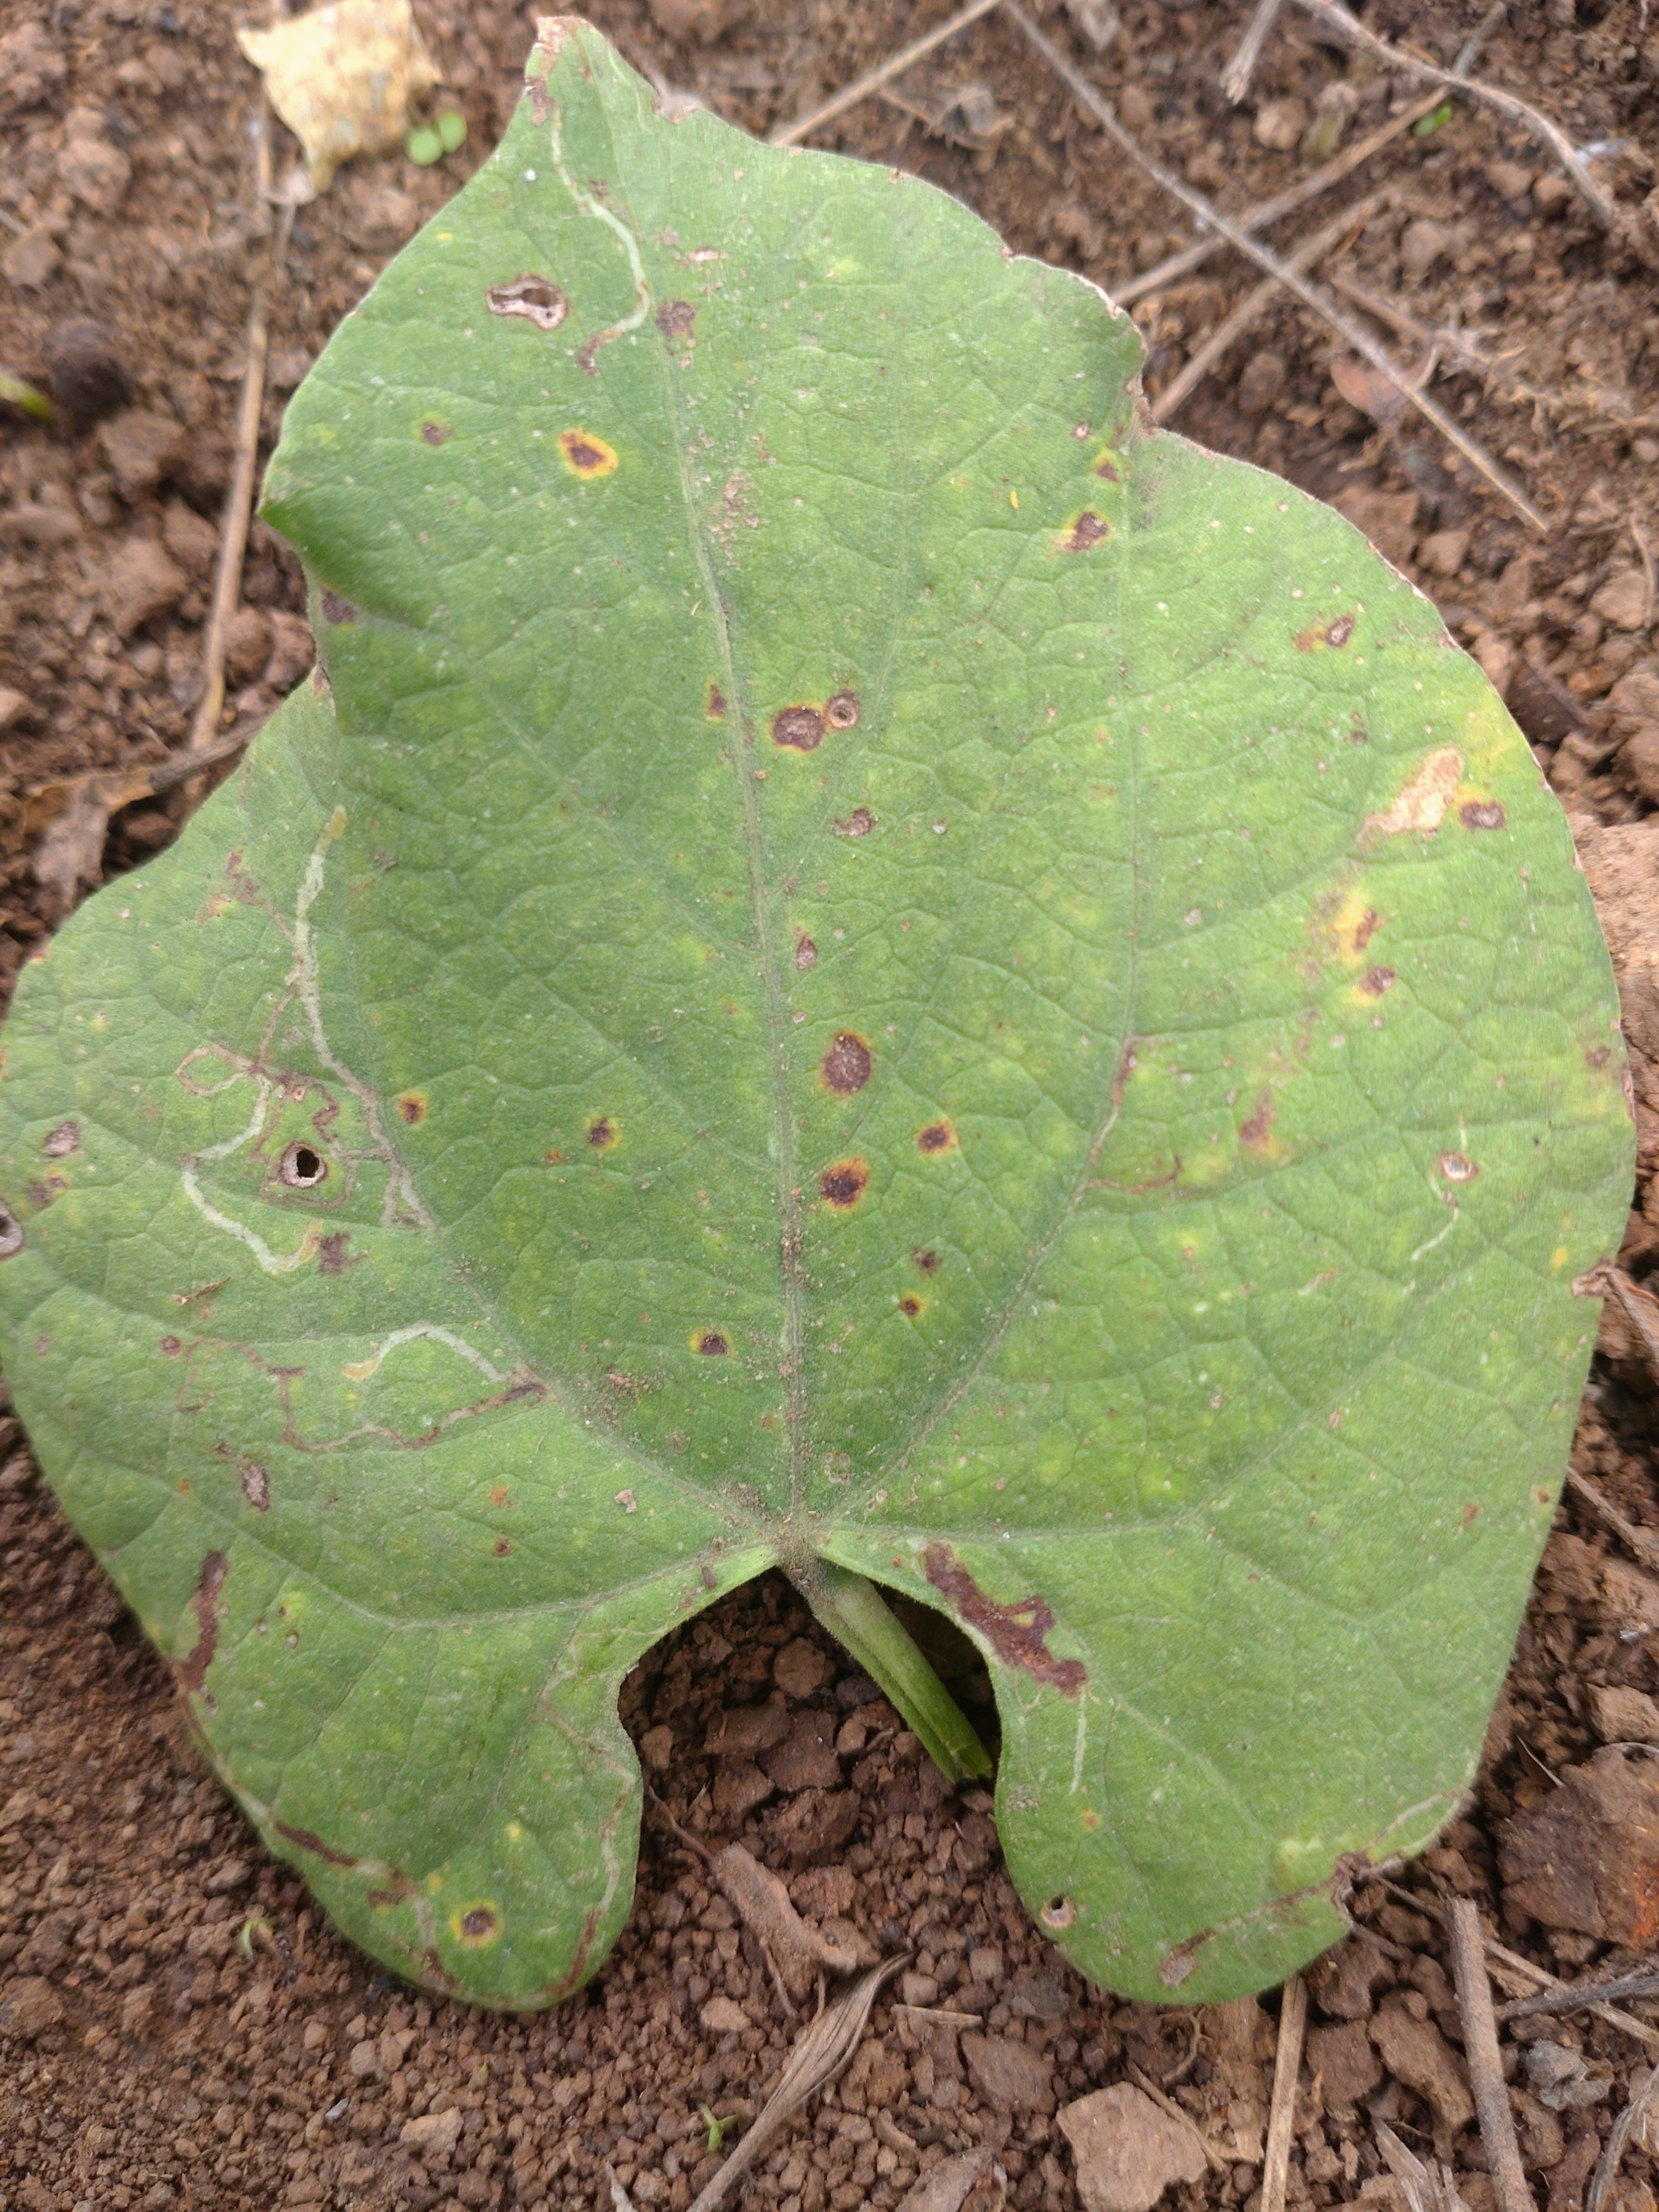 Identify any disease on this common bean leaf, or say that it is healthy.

rust
